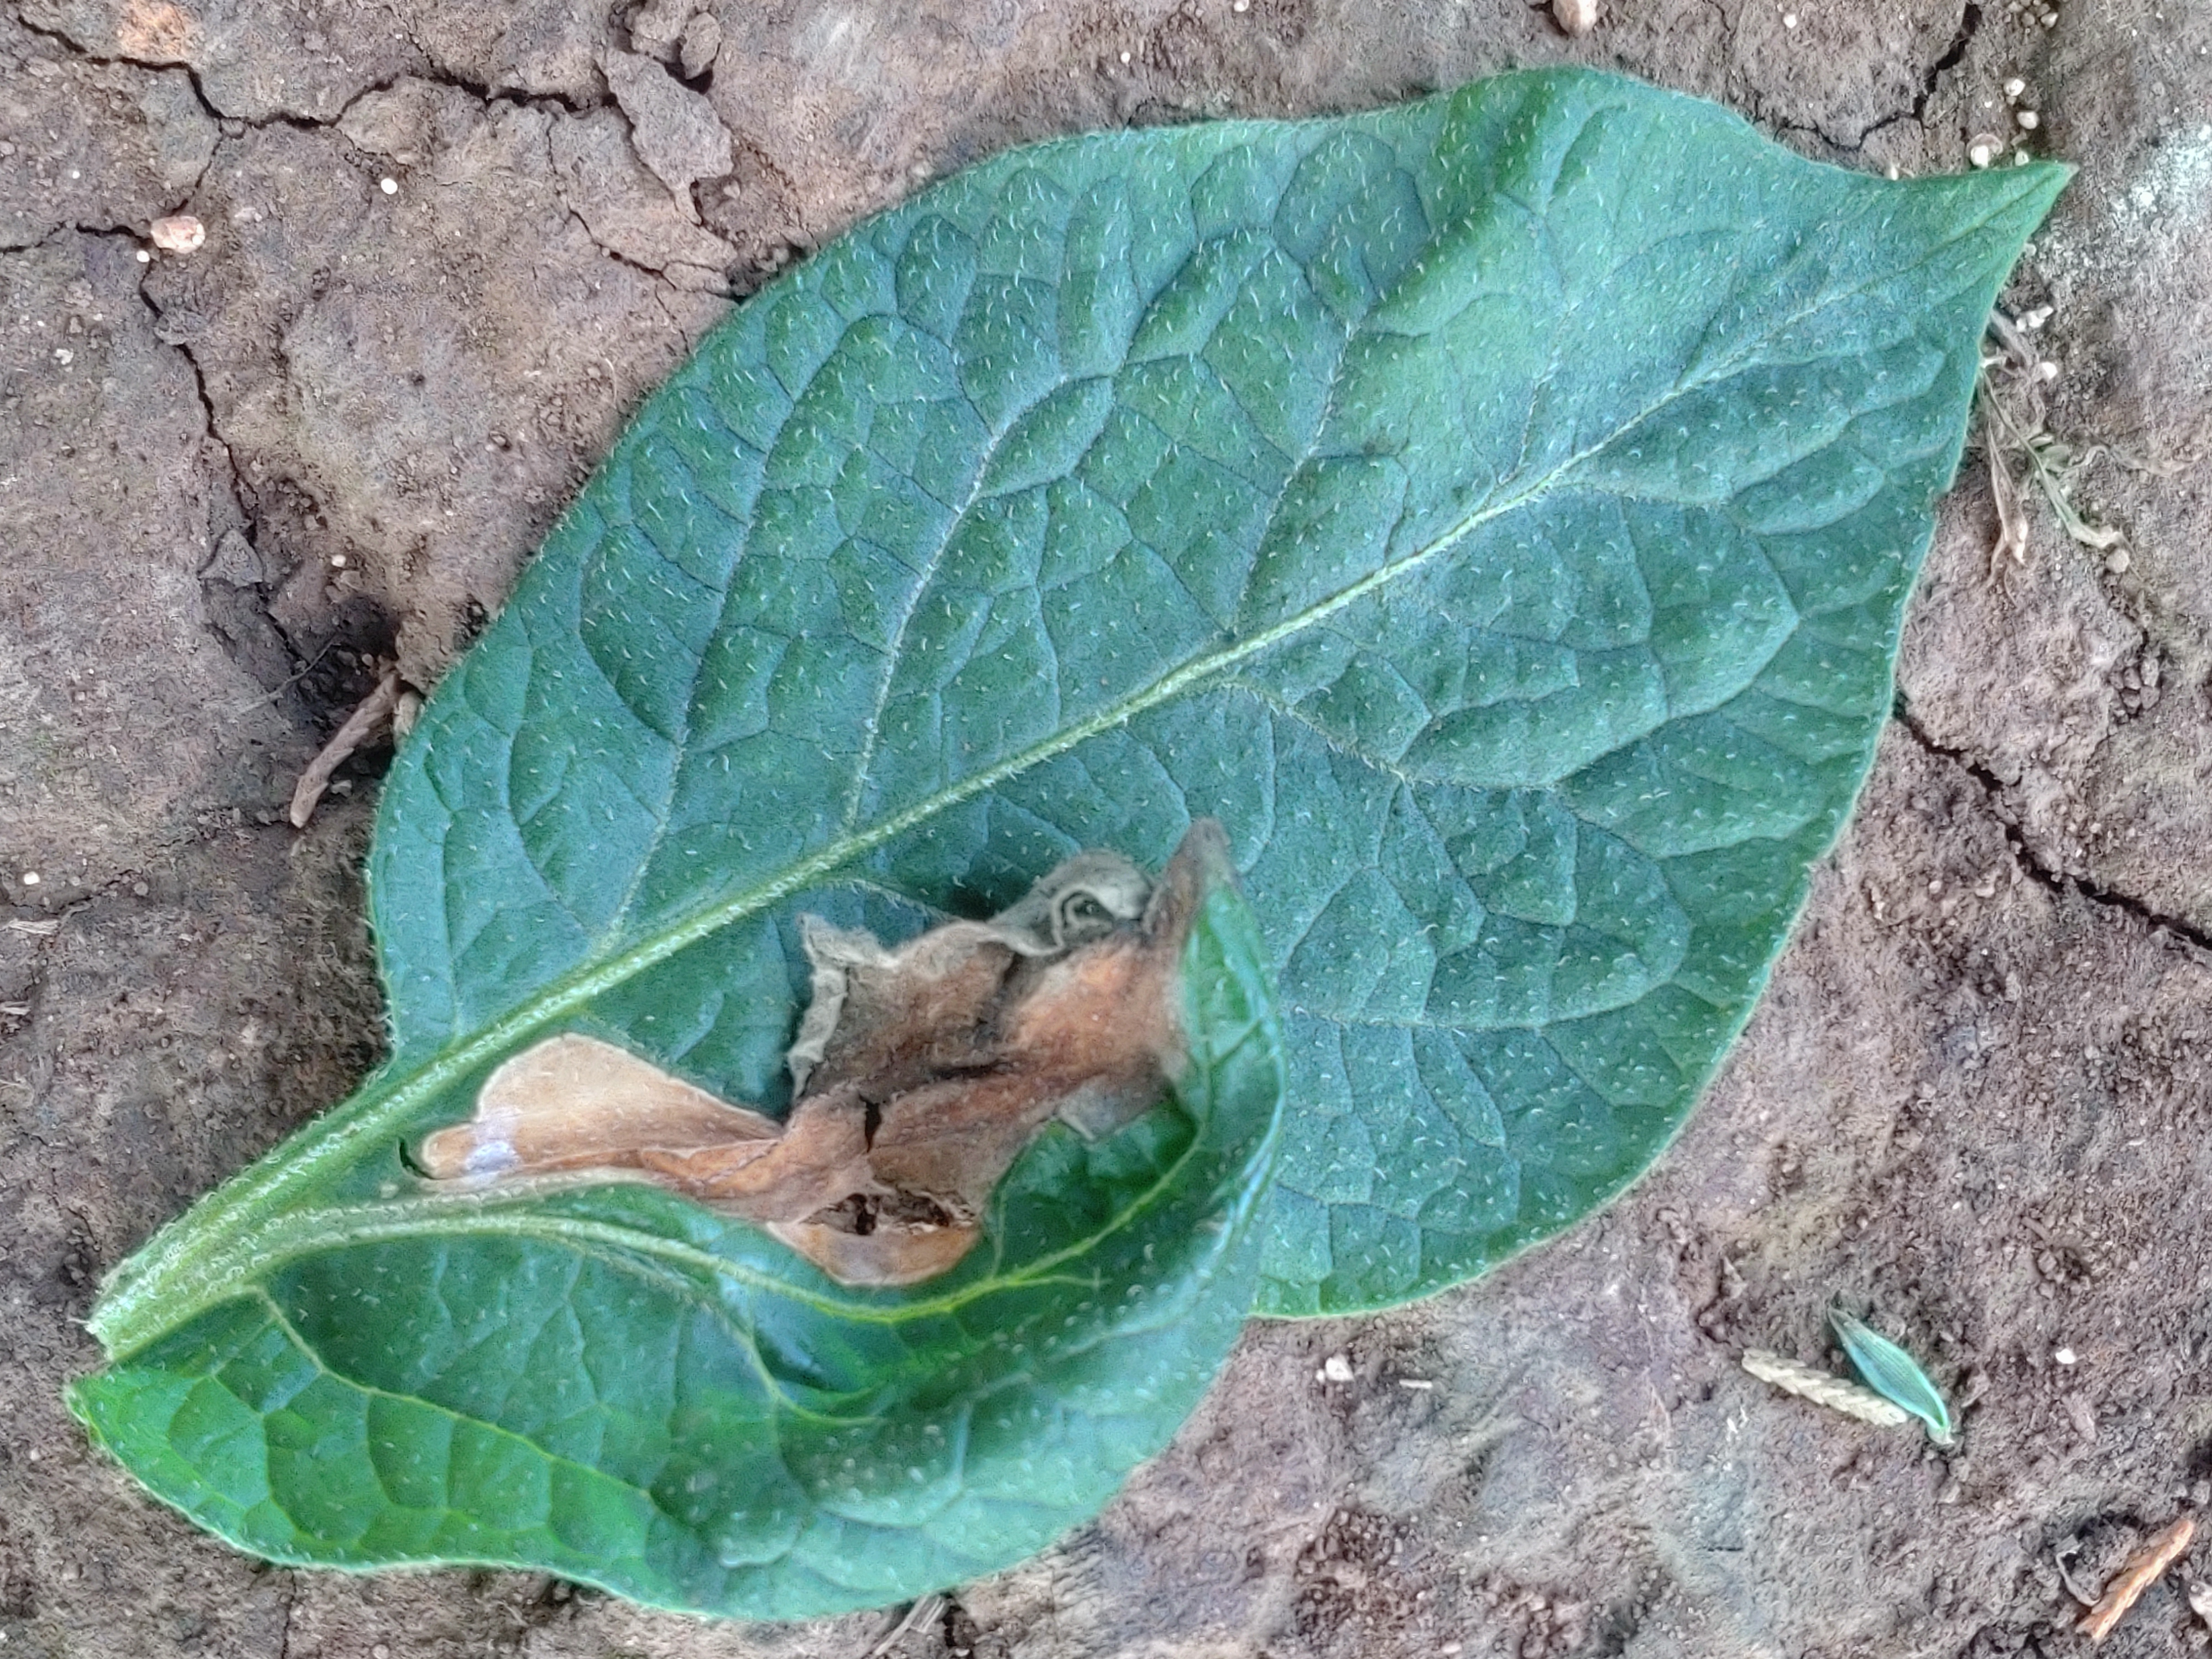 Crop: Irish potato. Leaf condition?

early blight
